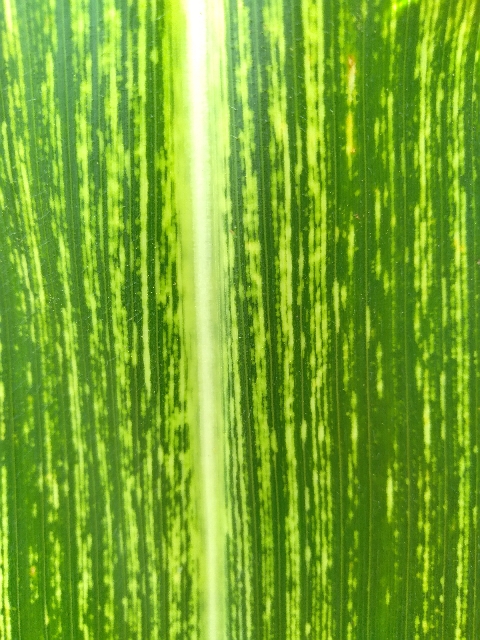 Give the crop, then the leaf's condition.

maize, maize streak virus
